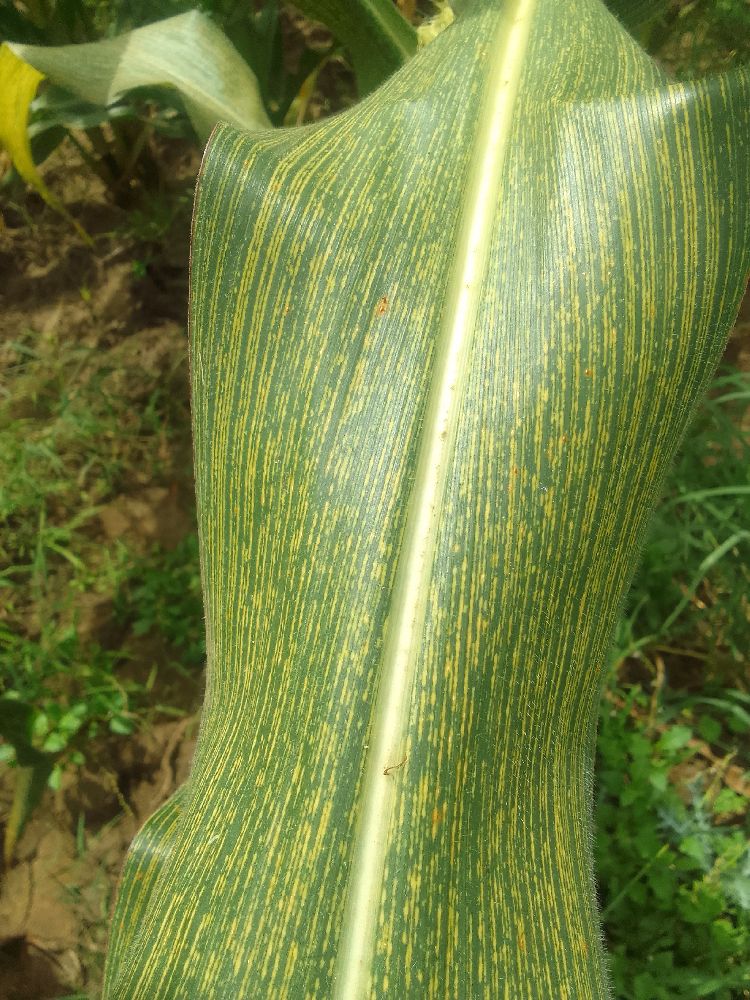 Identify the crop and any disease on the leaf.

maize, maize streak virus
